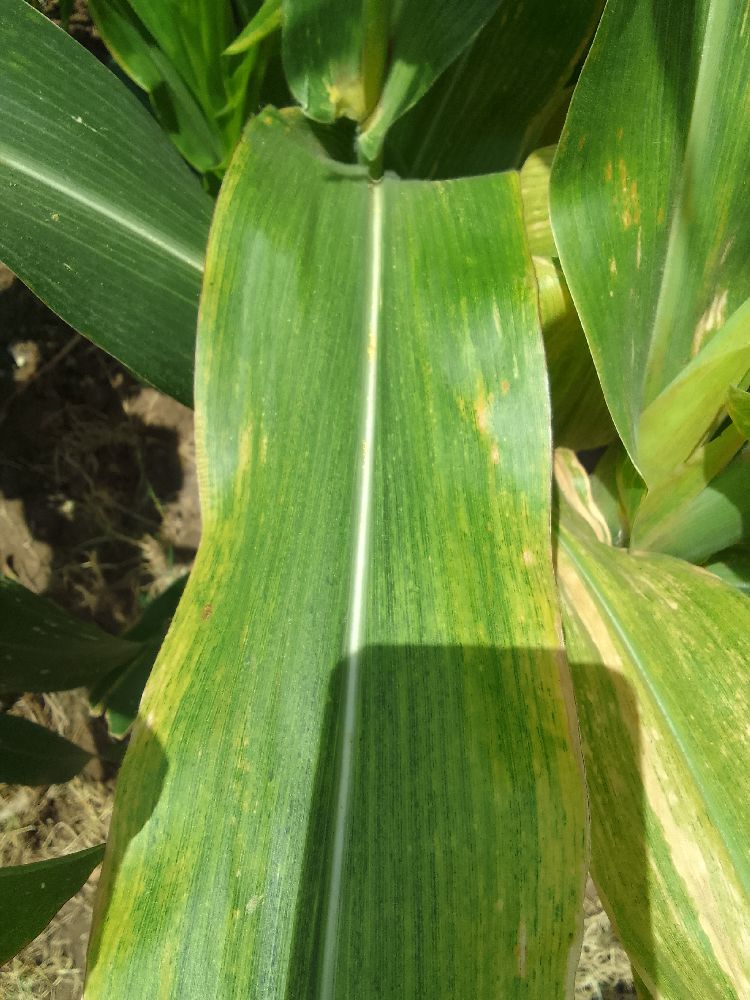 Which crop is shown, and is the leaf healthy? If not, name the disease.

maize, maize lethal necrosis
